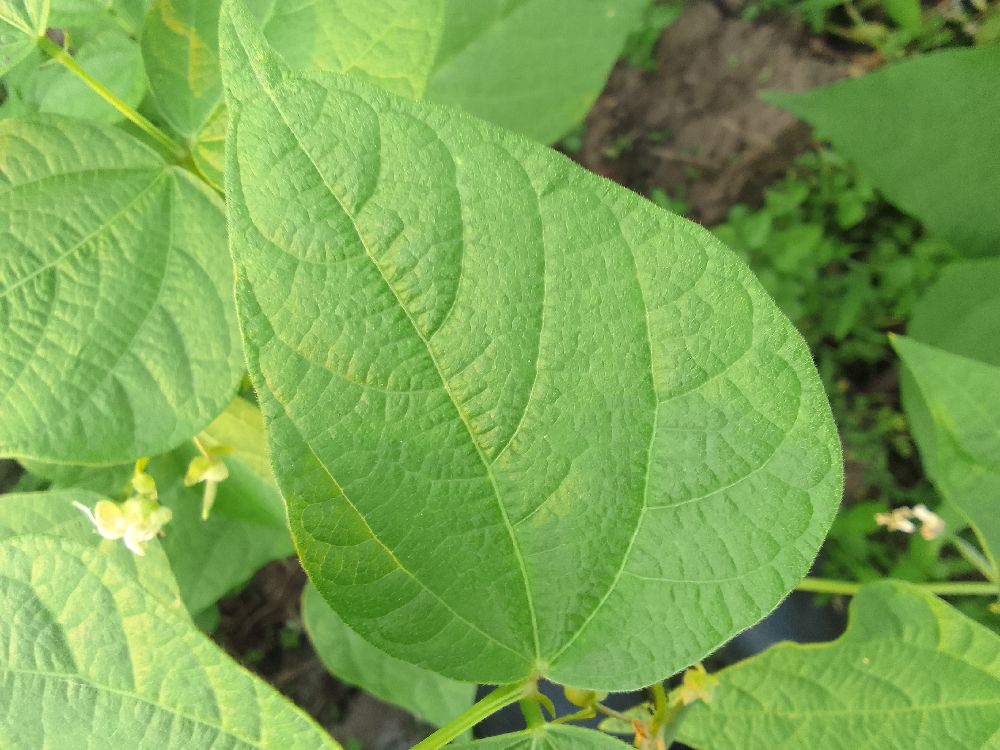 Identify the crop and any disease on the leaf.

common bean, healthy
